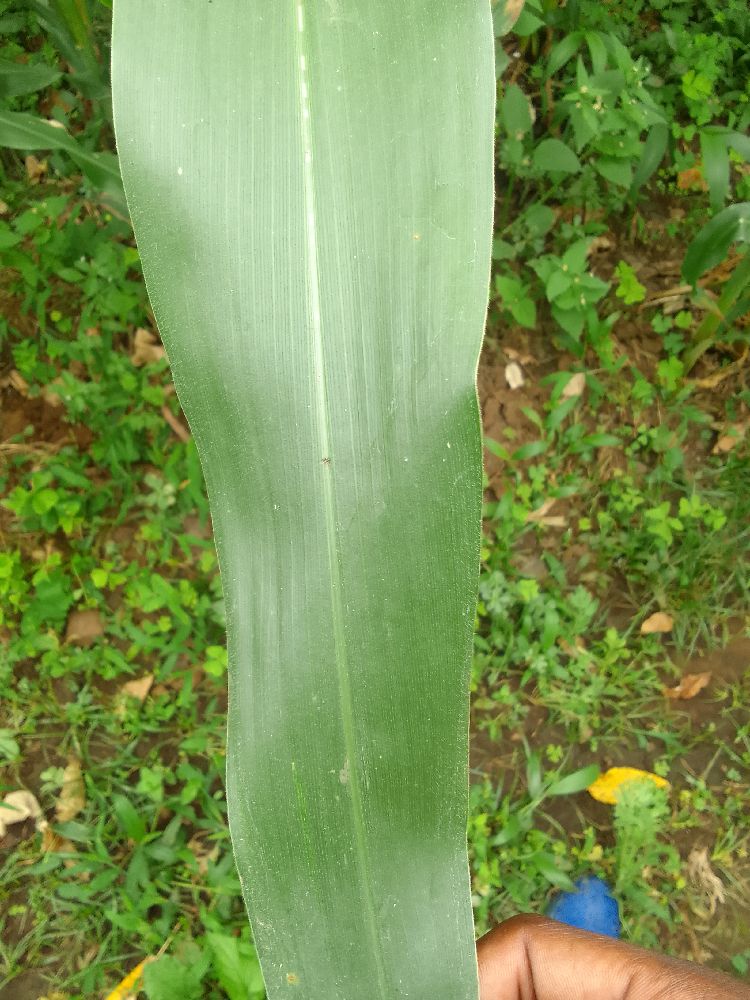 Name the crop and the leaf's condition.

maize, healthy
